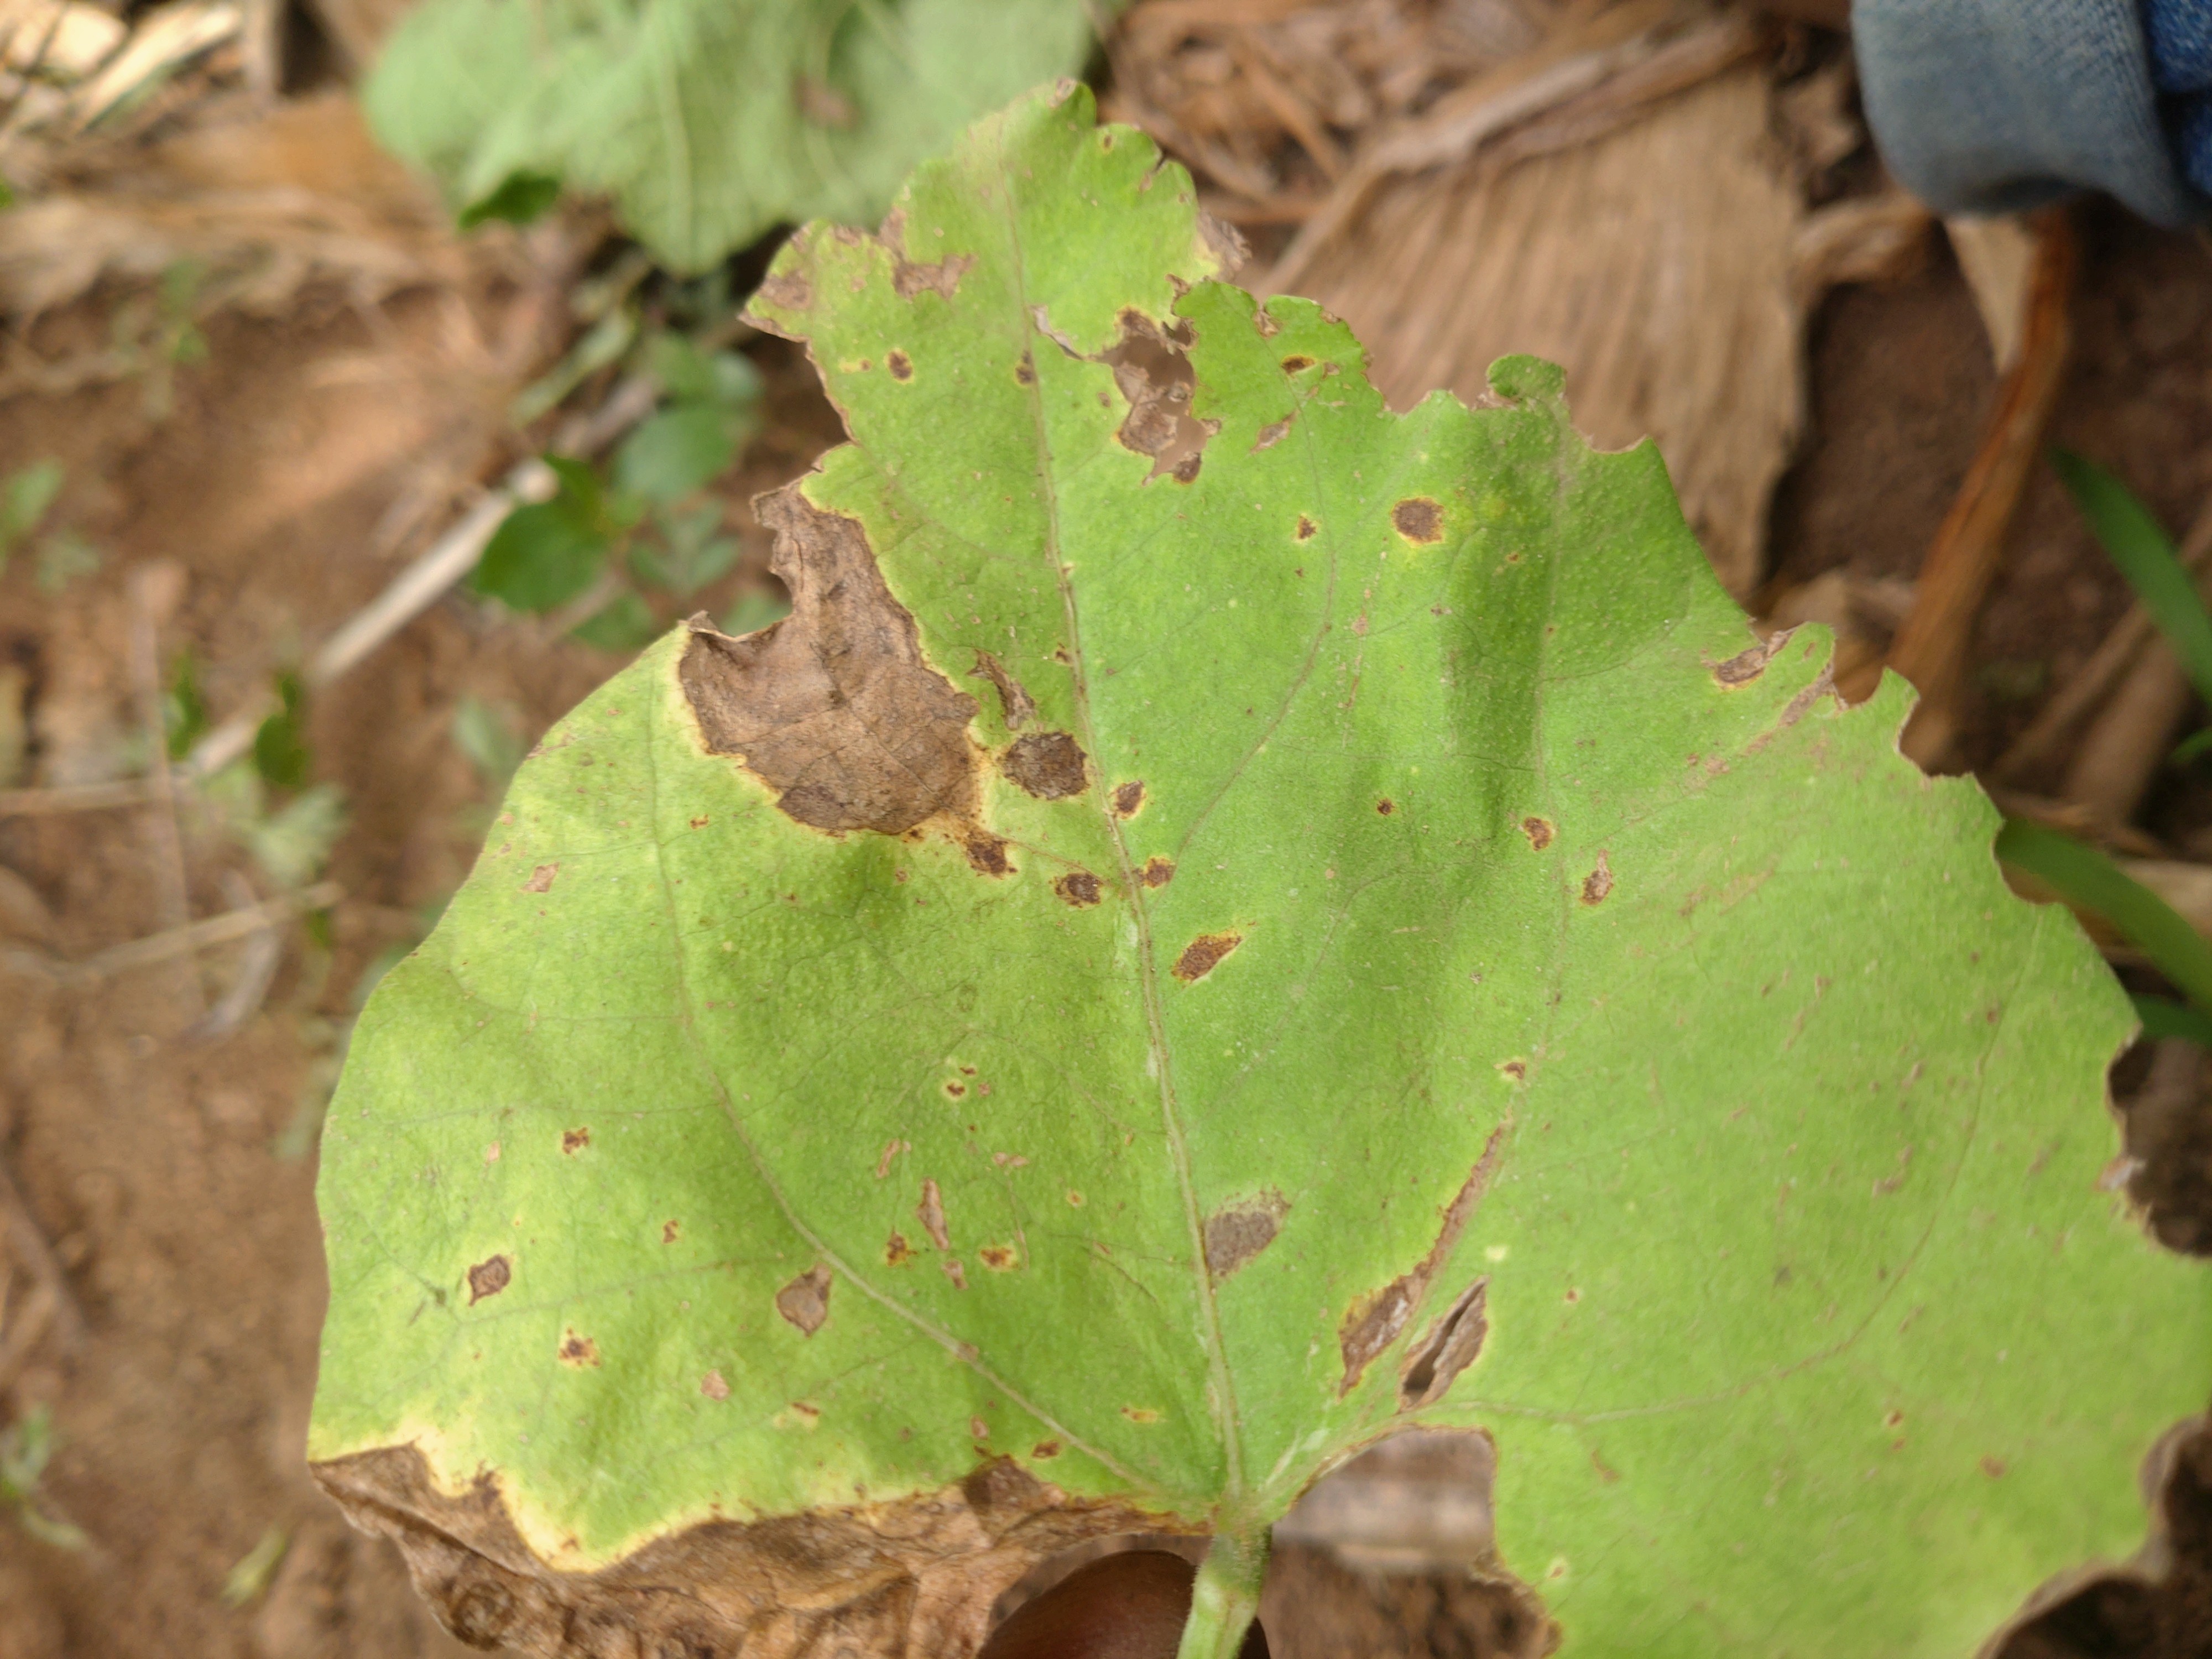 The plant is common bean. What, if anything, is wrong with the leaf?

anthracnose
